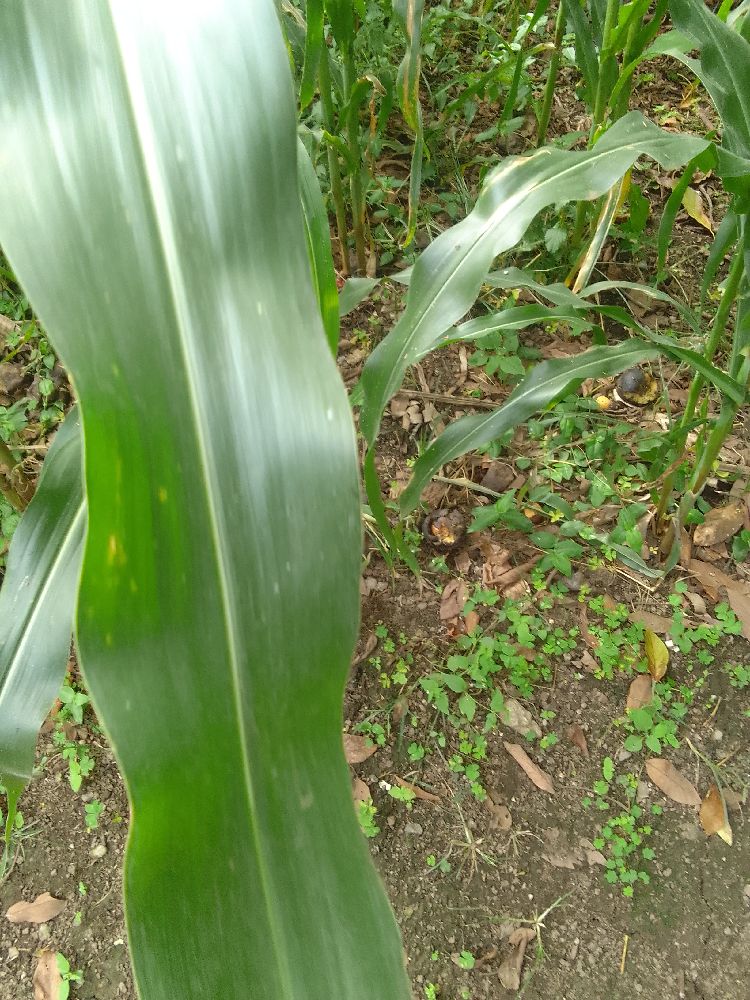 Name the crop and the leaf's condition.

maize, healthy
